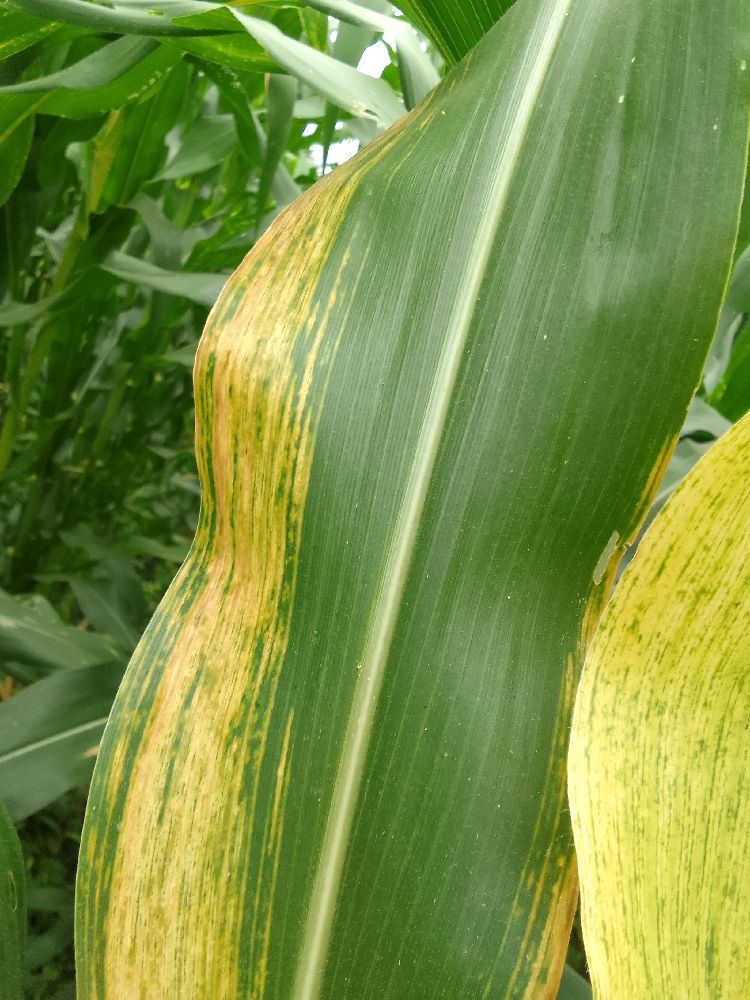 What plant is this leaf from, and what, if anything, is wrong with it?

maize, healthy
